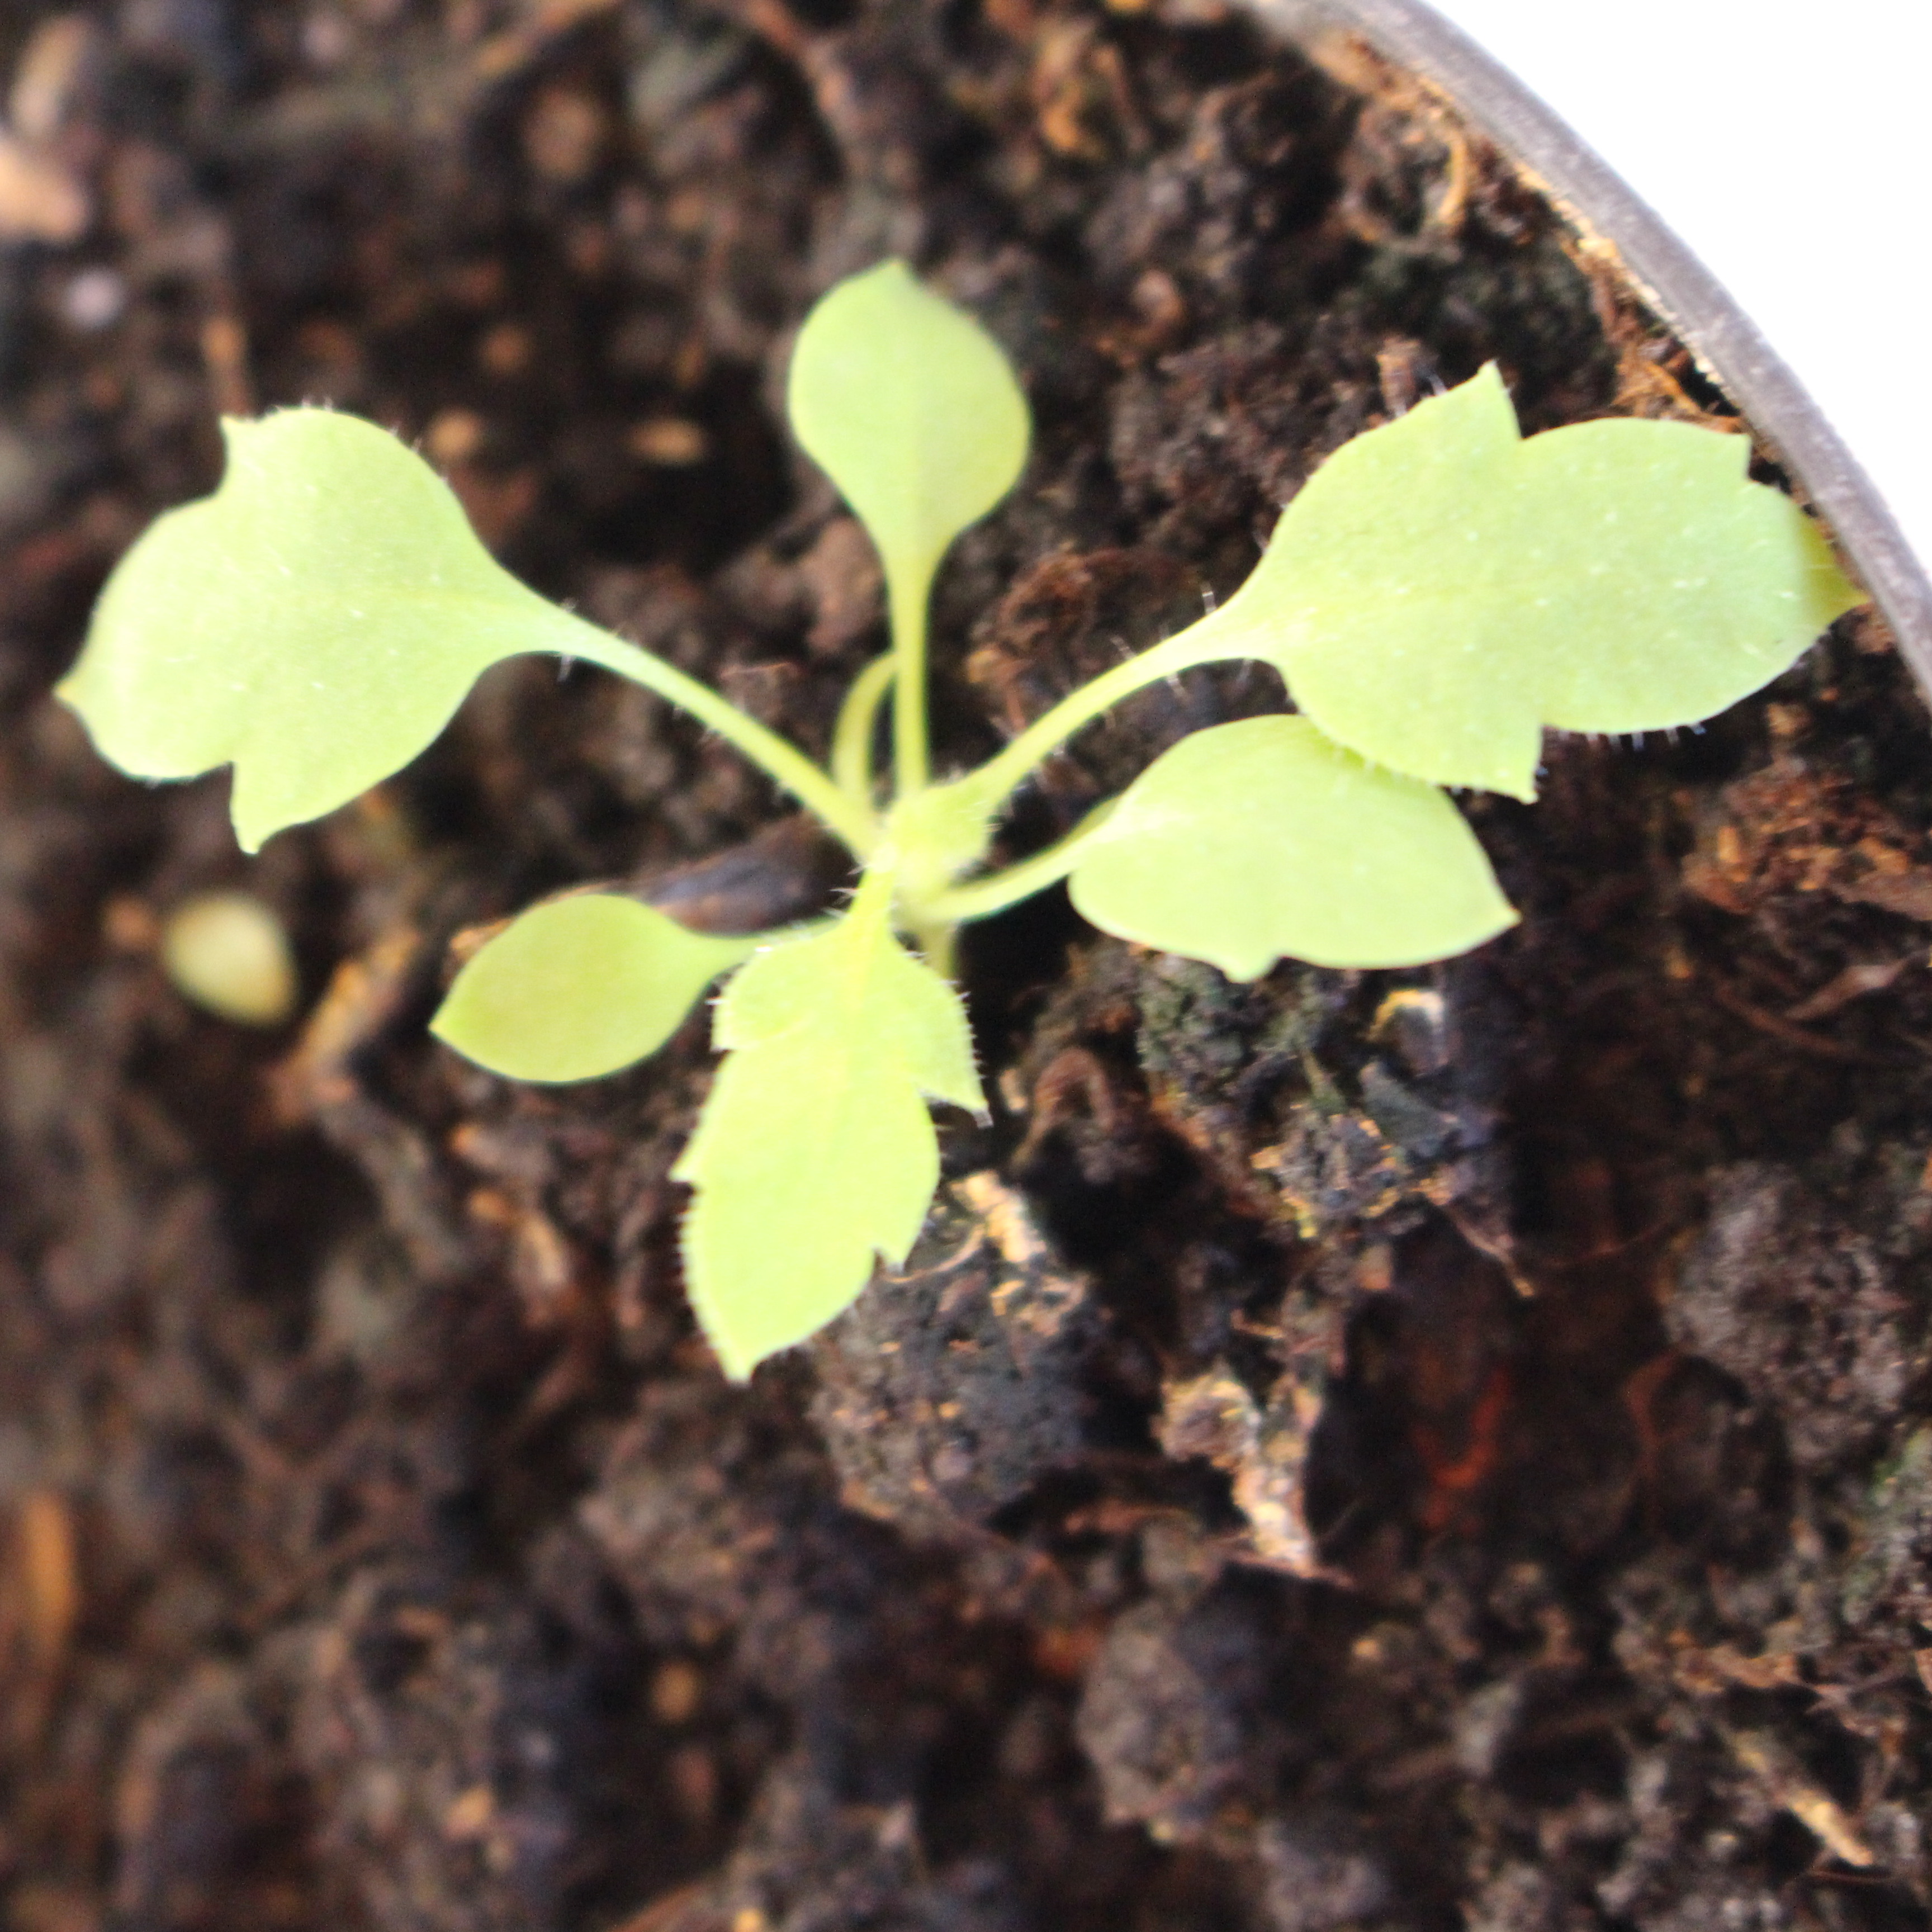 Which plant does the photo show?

Papaver rhoeas
